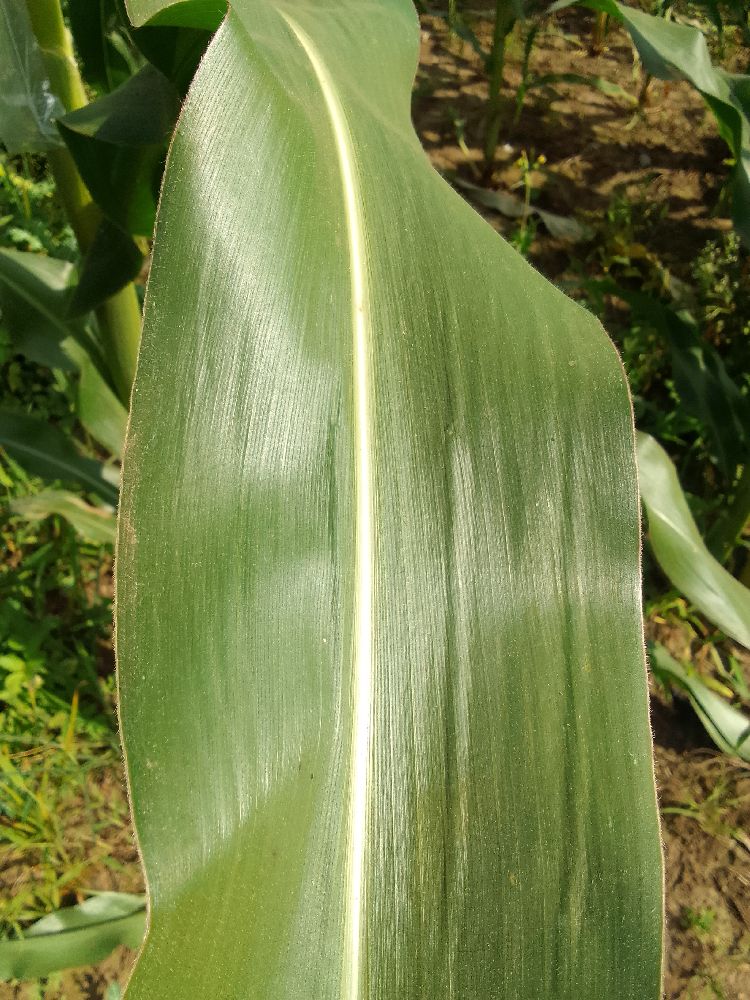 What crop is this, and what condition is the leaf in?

maize, healthy
